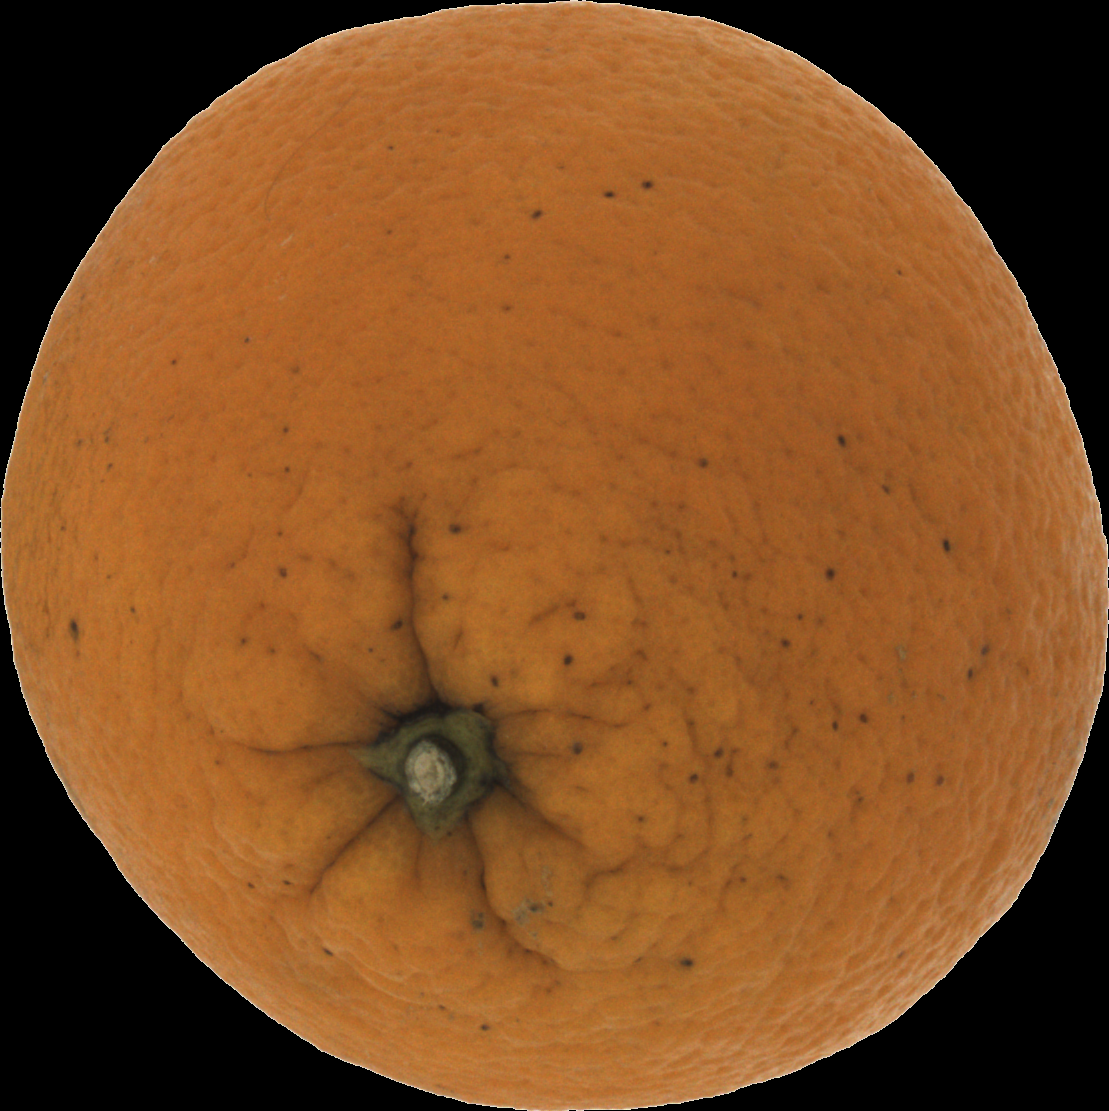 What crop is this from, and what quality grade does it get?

orange, bad
